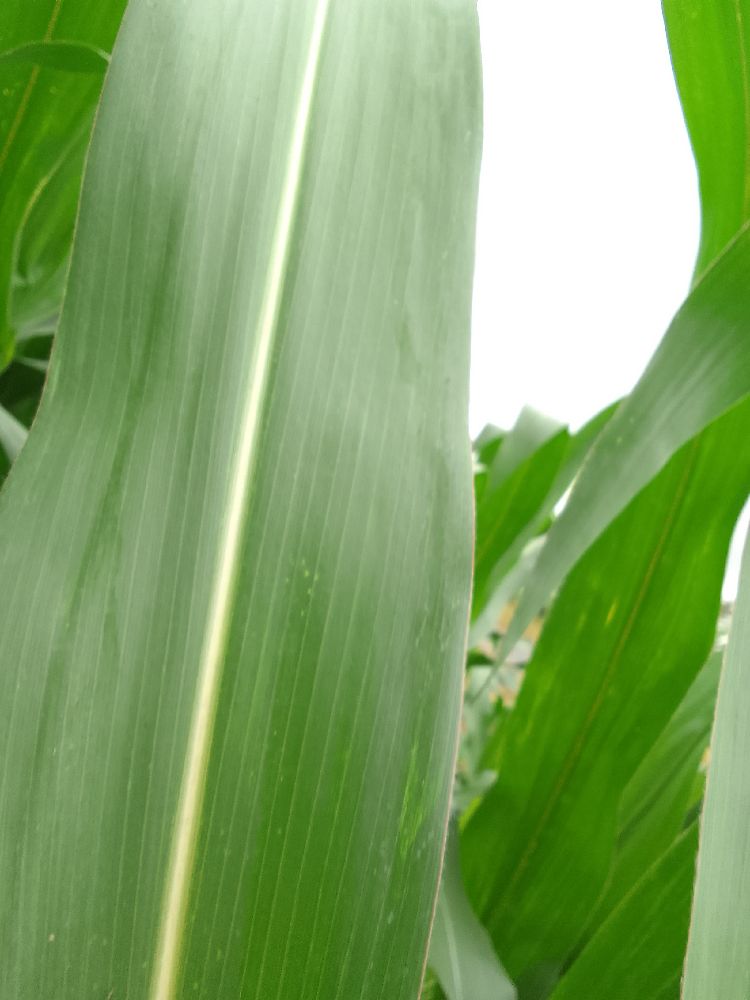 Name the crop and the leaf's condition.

maize, healthy
